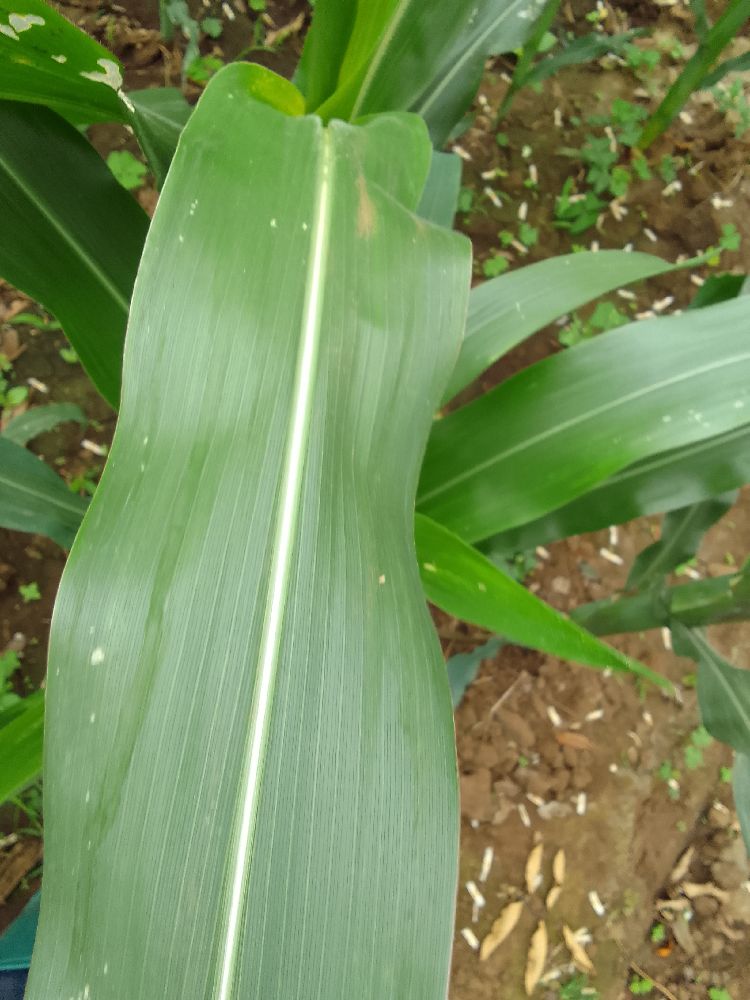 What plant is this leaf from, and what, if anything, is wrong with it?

maize, healthy
